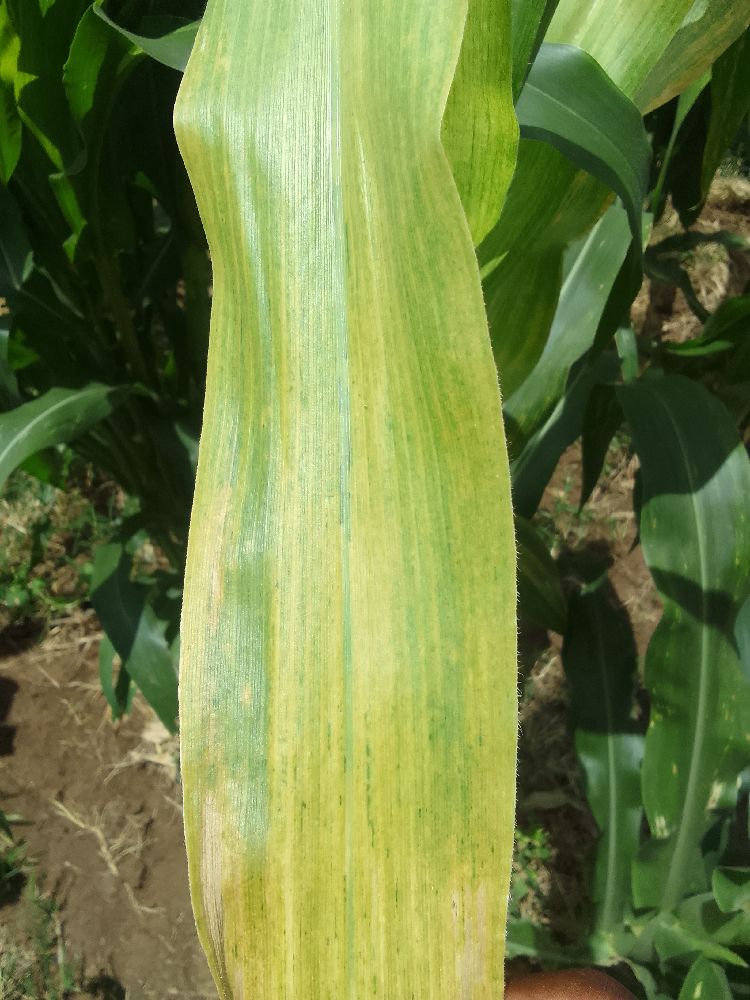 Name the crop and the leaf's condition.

maize, maize lethal necrosis
